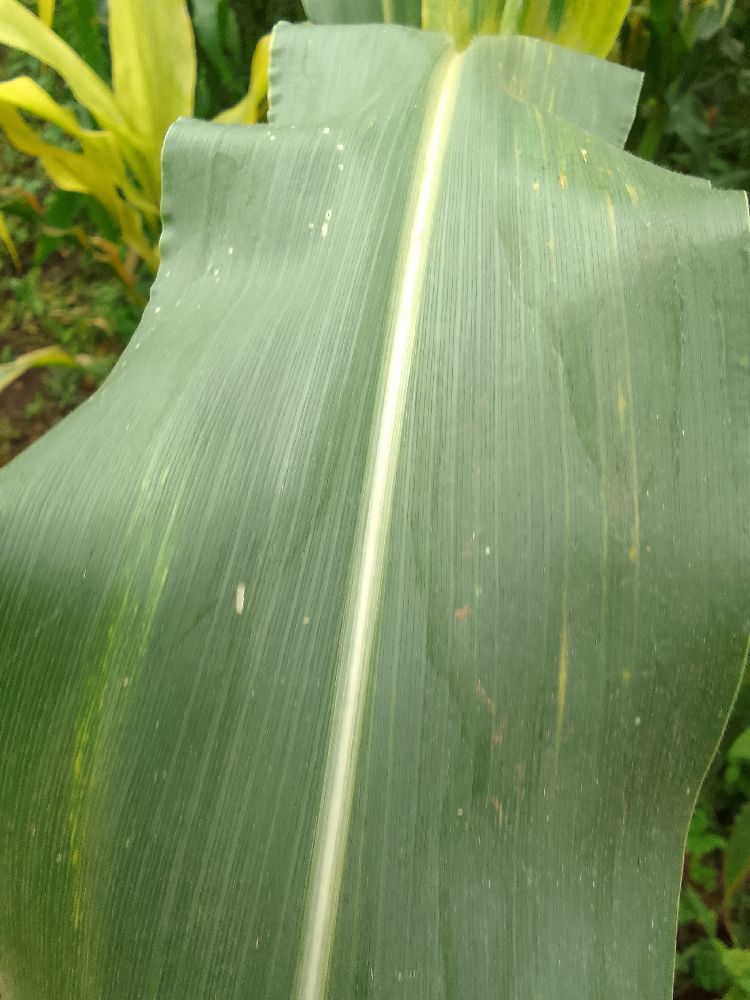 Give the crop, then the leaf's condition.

maize, healthy
